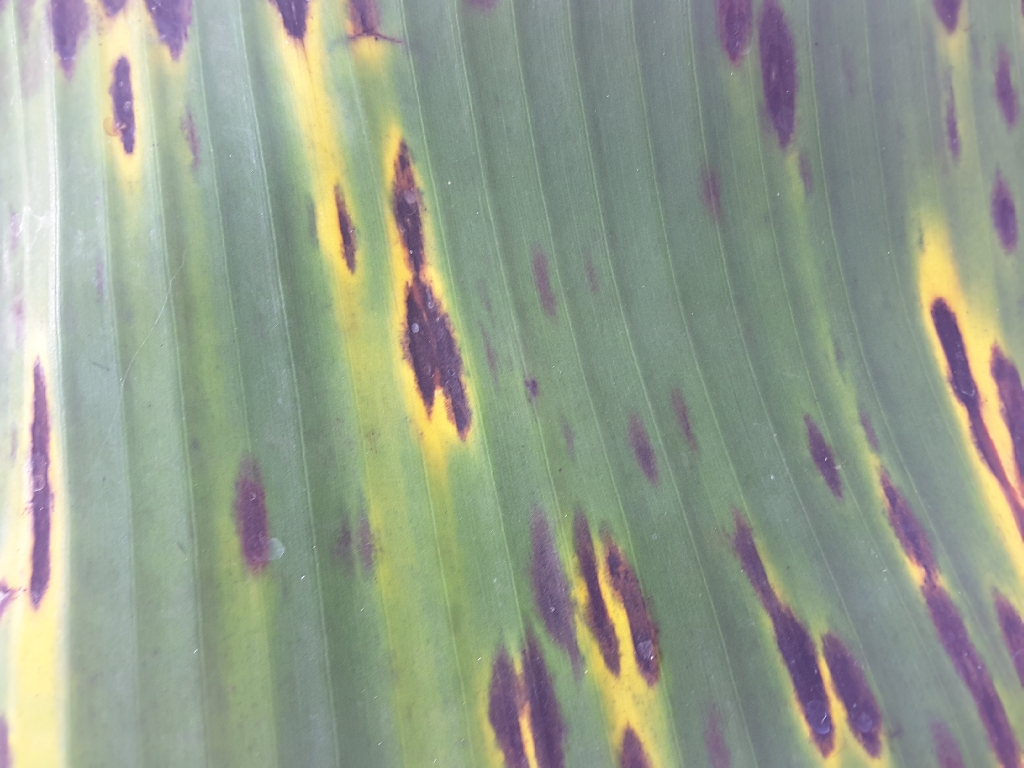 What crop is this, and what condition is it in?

banana, black sigatoka
